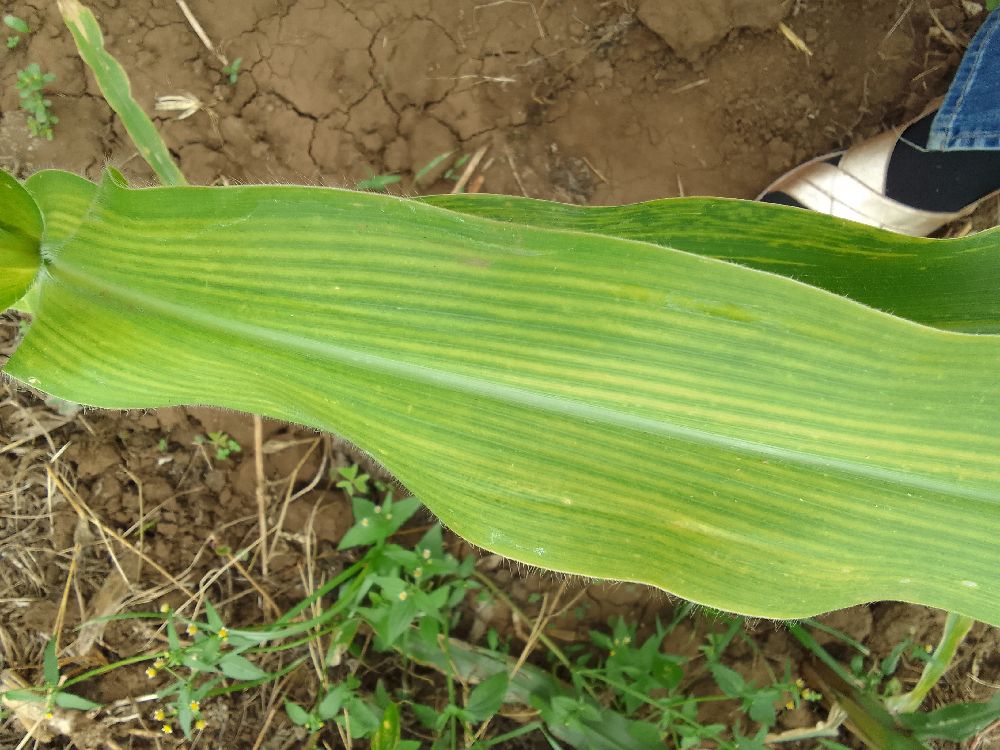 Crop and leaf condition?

maize, maize lethal necrosis
